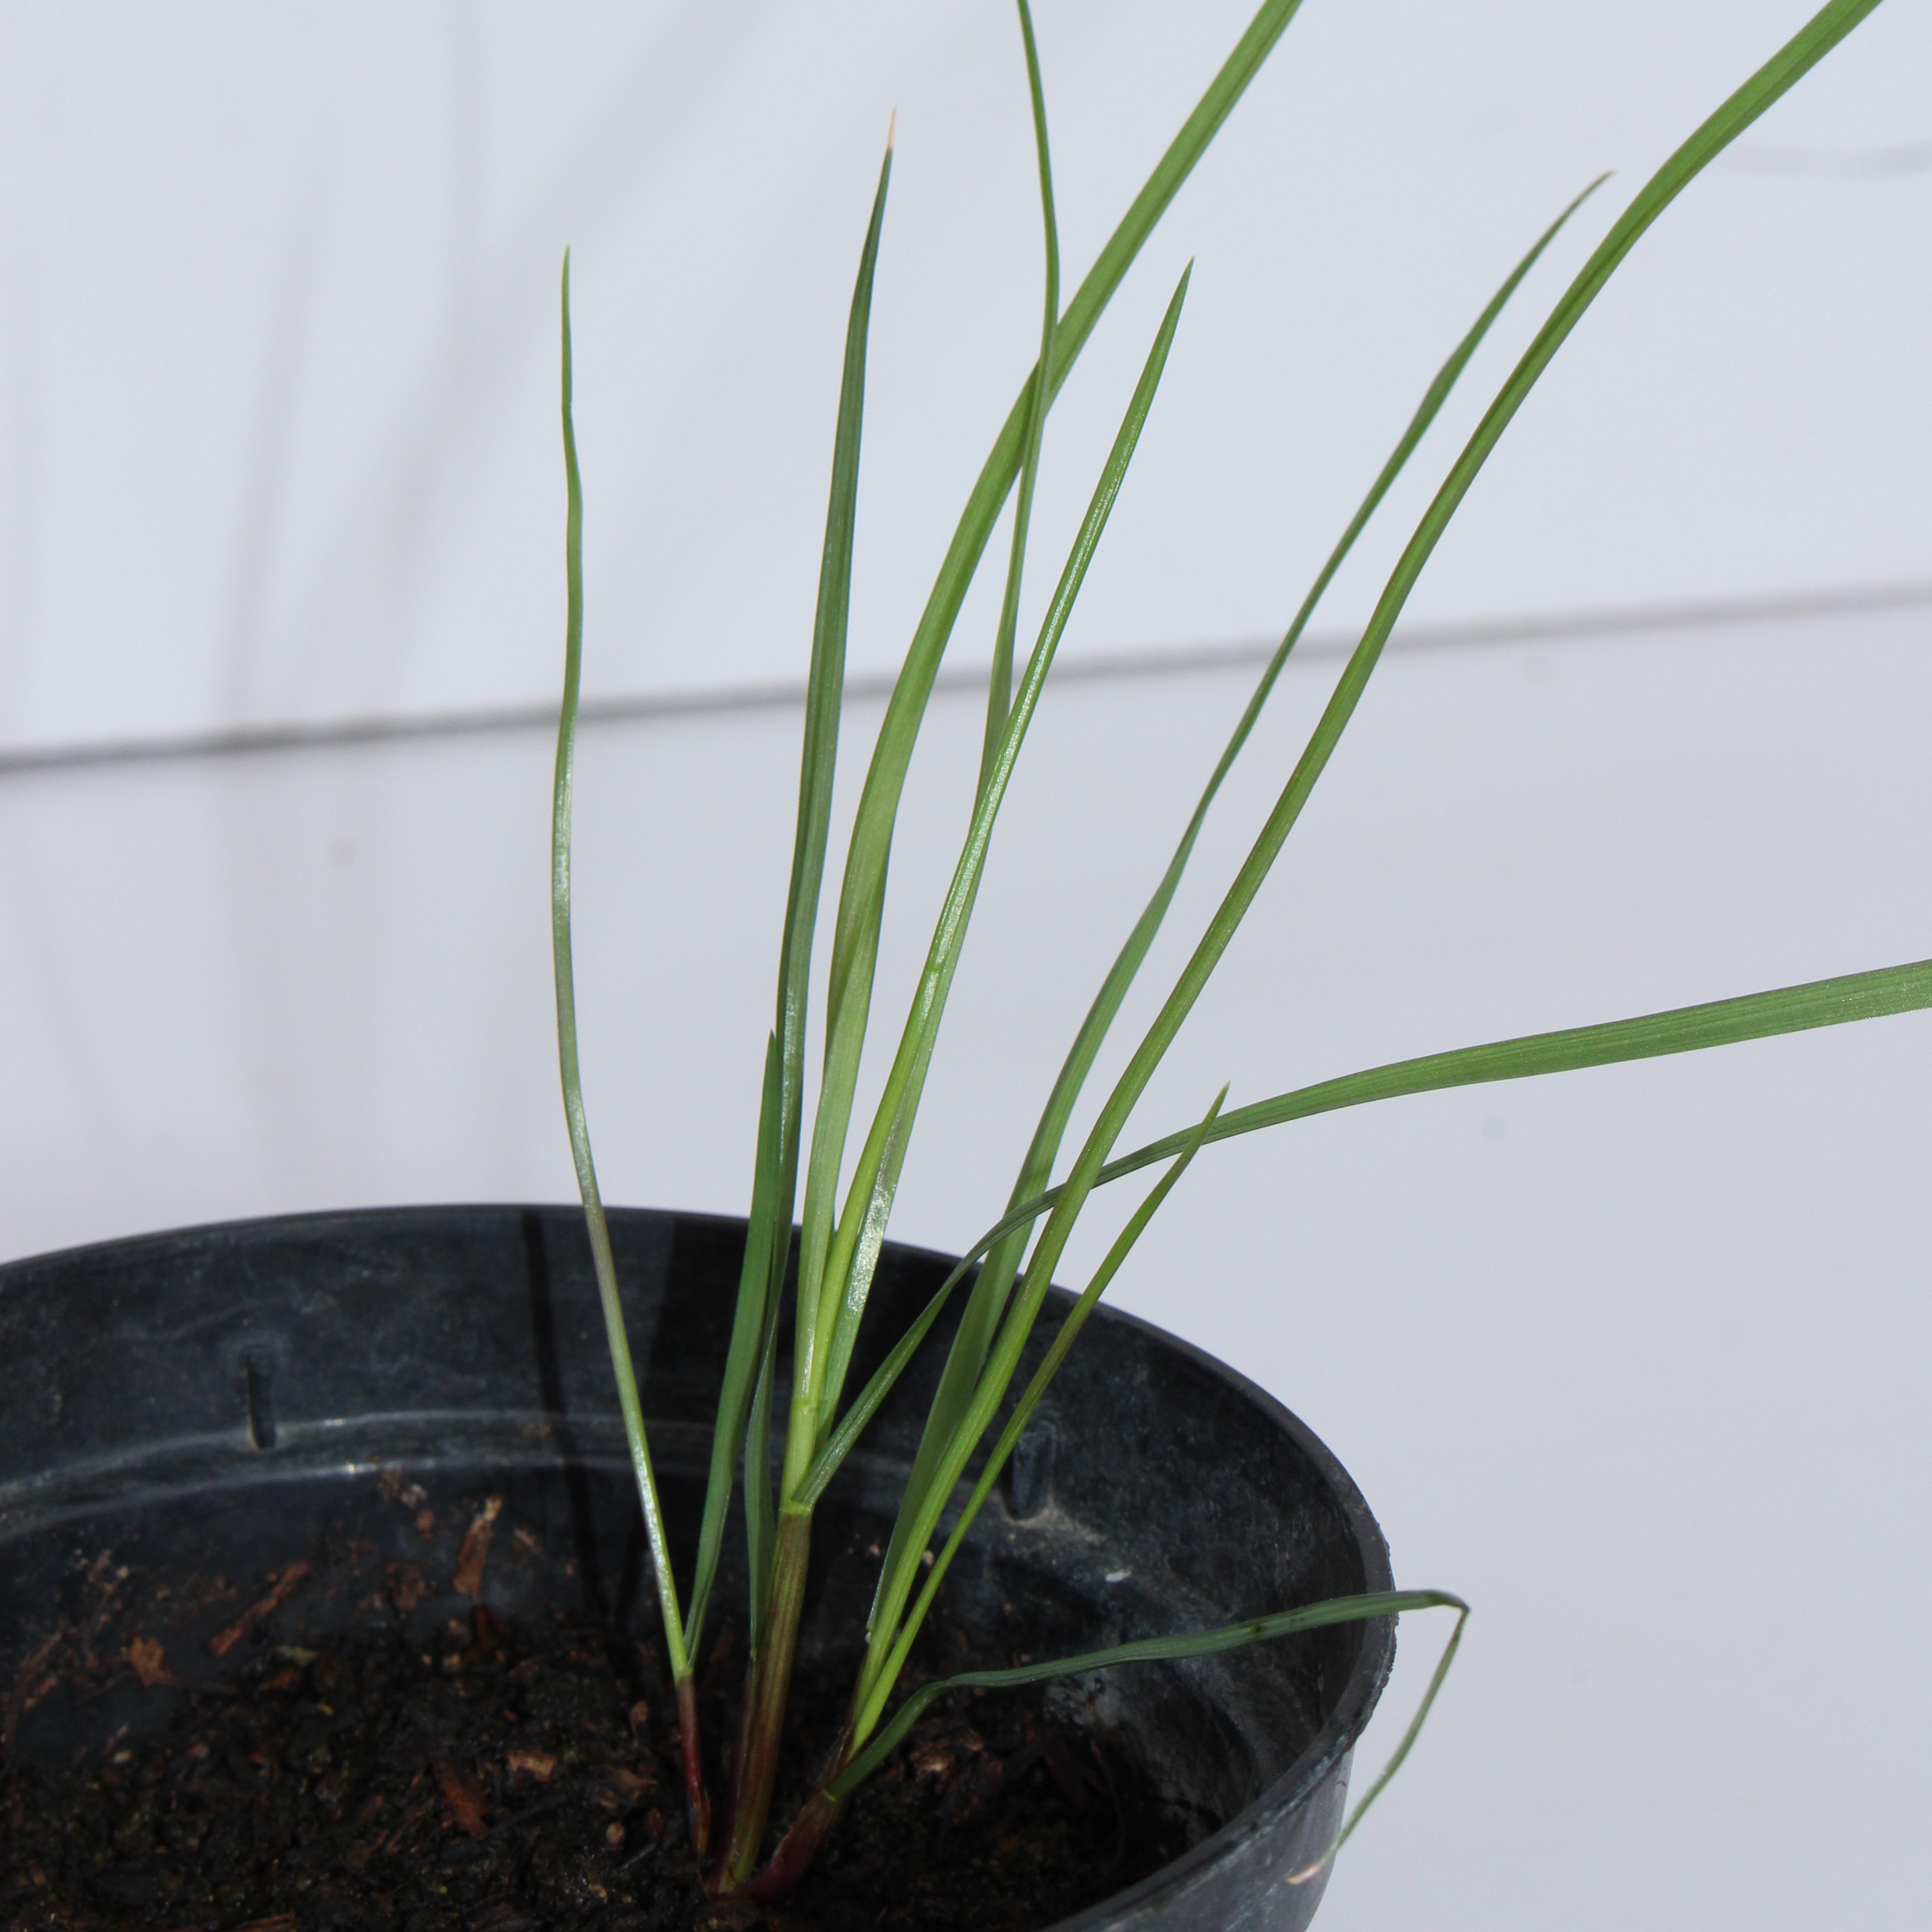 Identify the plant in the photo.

Lolium multiflorum
